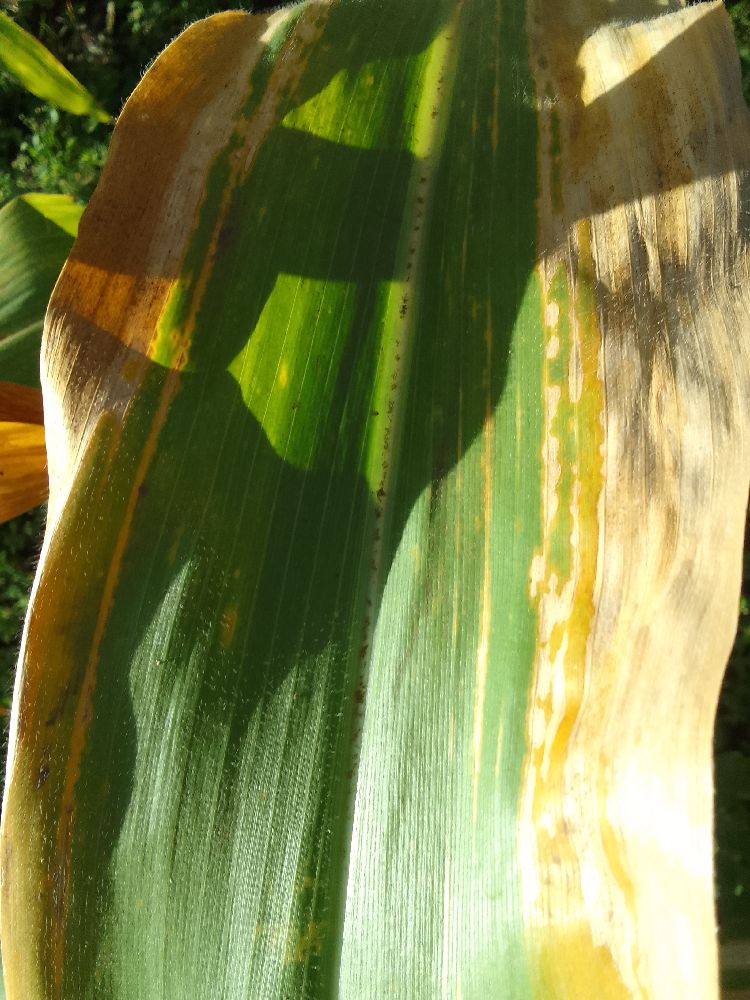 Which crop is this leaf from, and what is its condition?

maize, maize lethal necrosis
